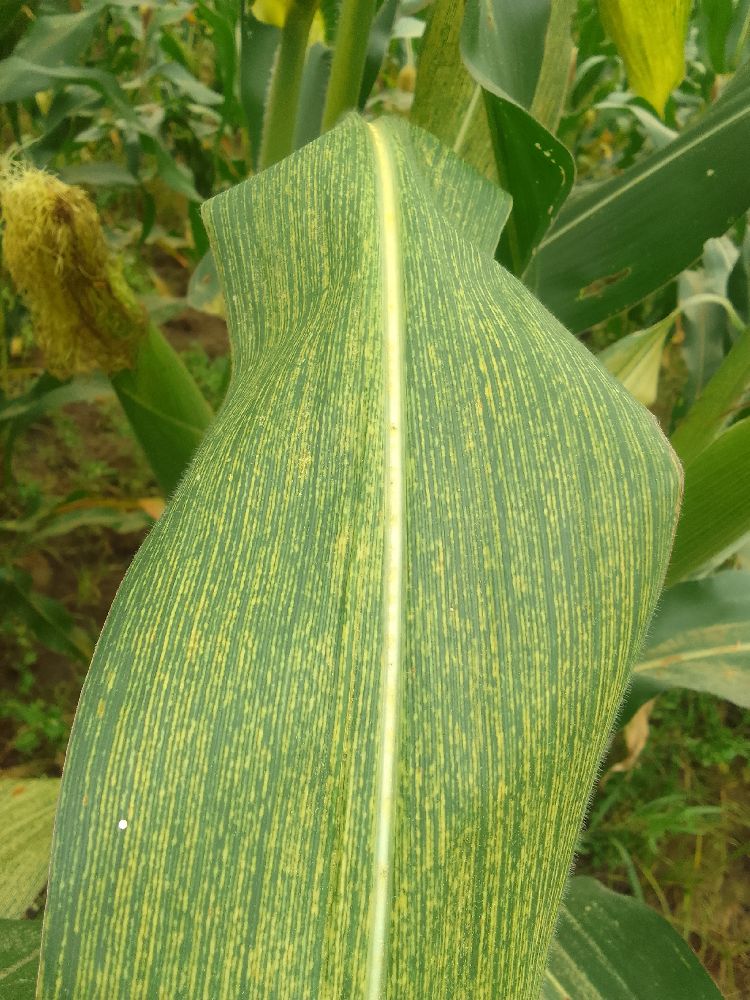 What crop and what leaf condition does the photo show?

maize, maize streak virus
